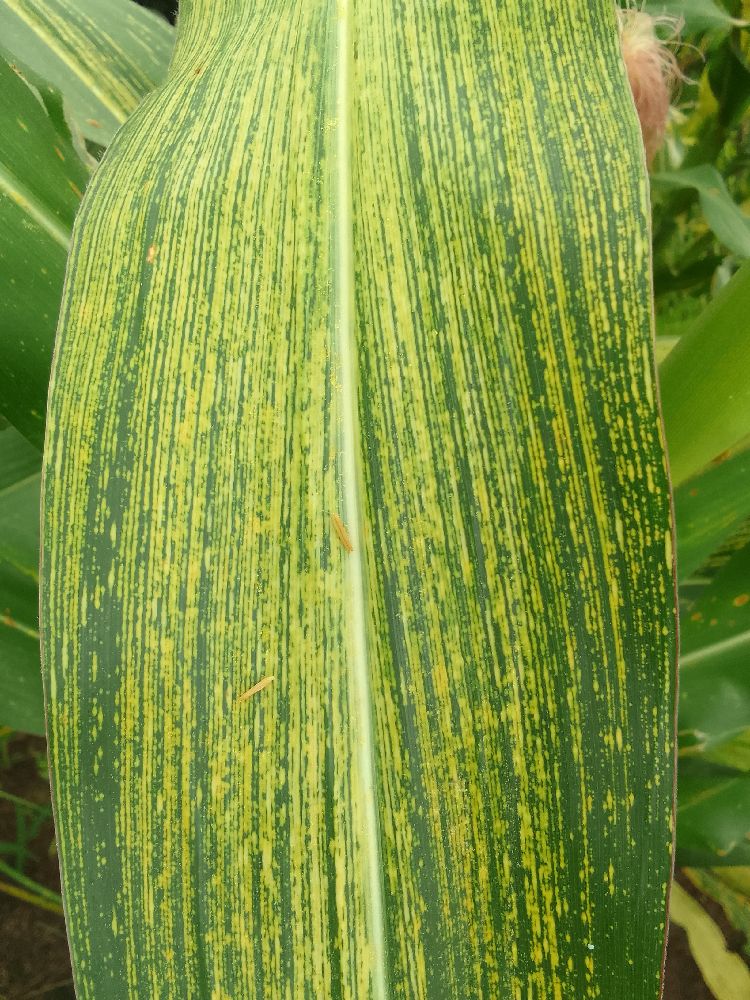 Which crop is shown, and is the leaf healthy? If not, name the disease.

maize, maize streak virus
